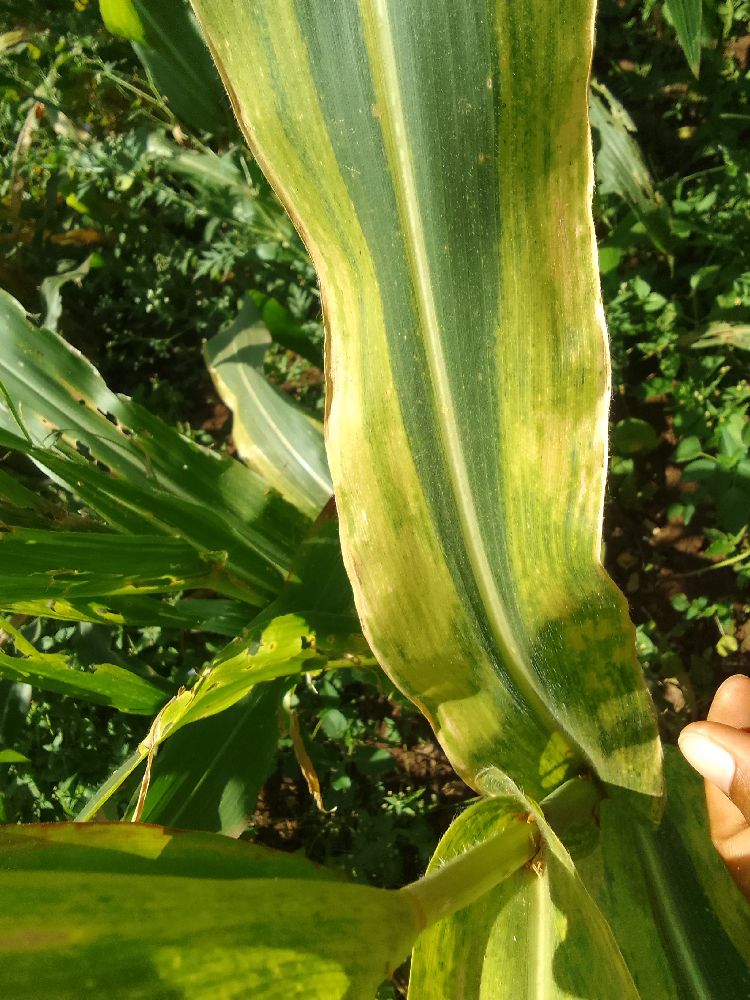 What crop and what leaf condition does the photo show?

maize, maize lethal necrosis
